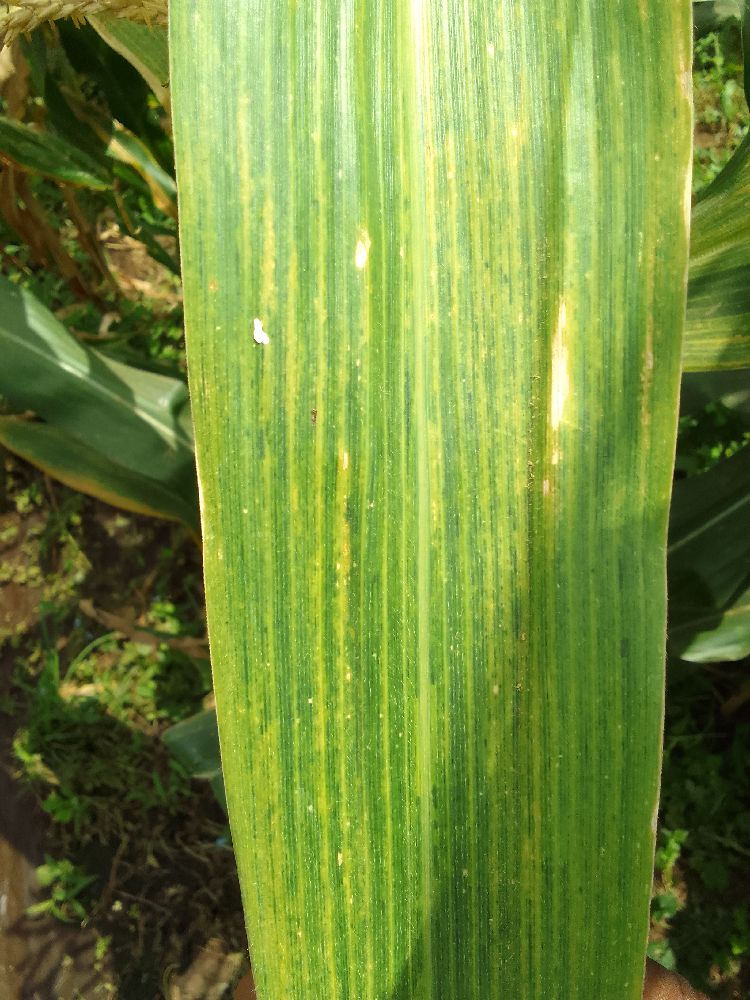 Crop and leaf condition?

maize, maize lethal necrosis
